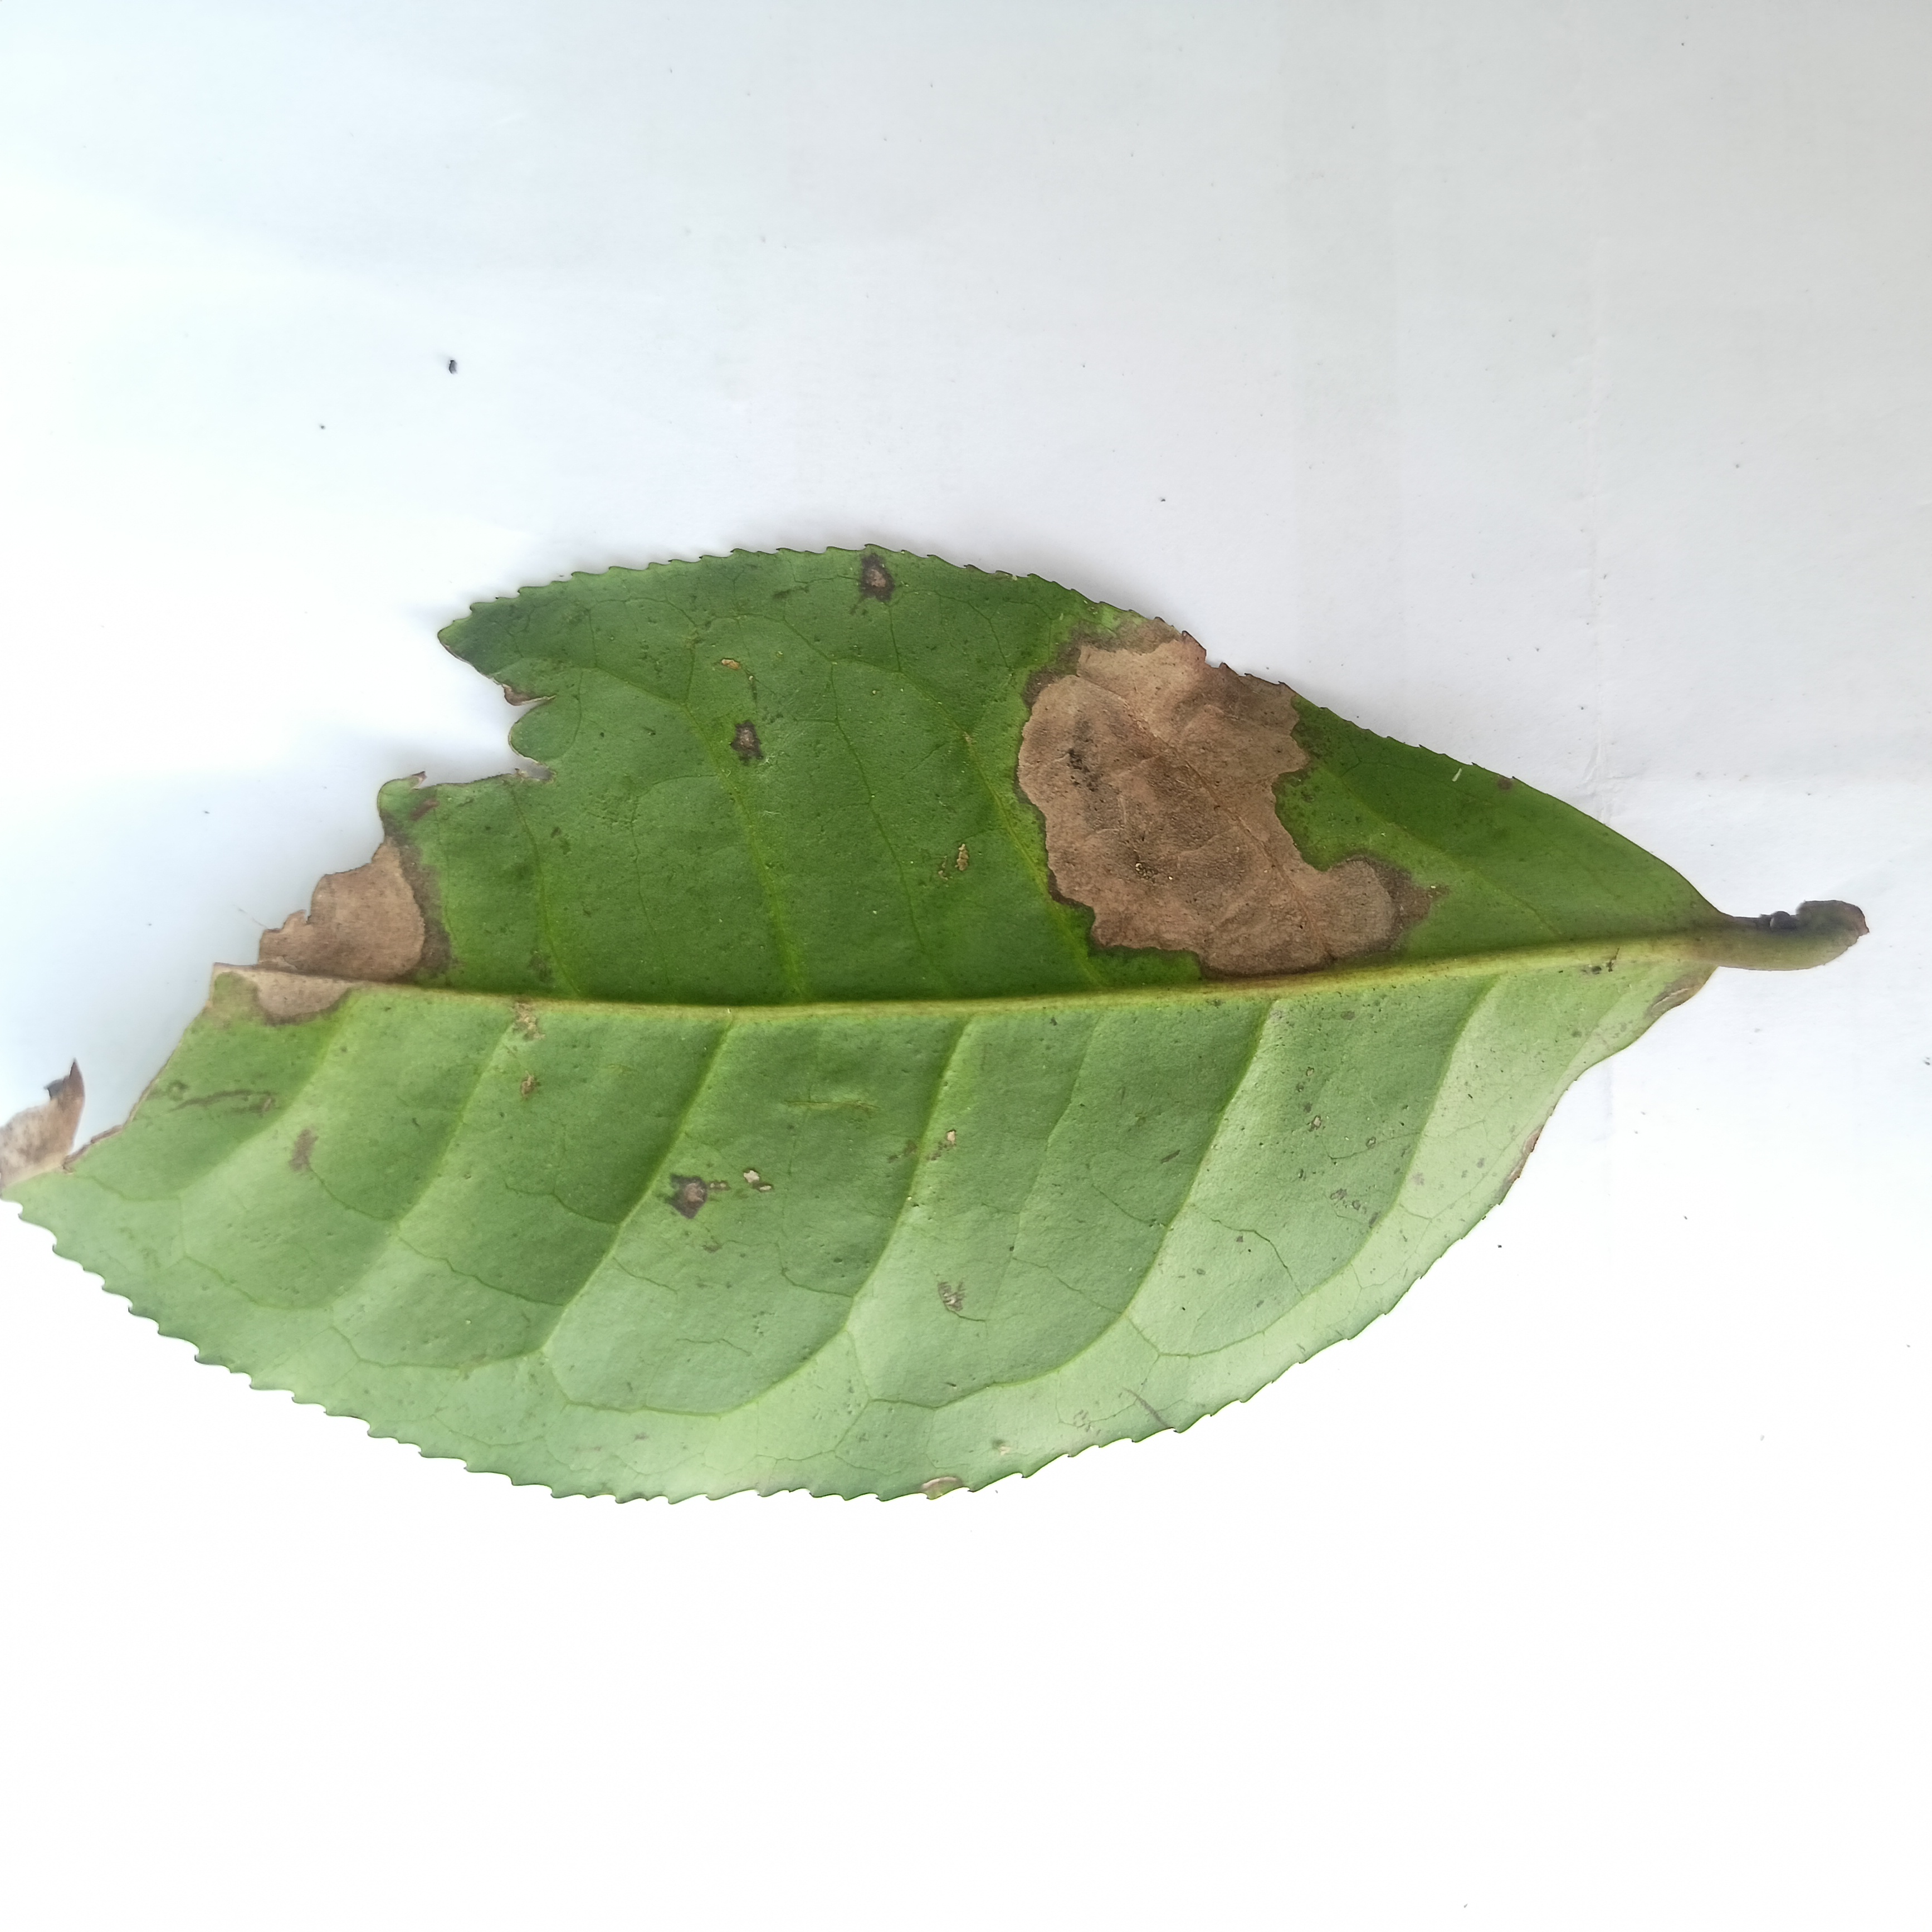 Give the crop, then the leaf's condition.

tea, brown blight
